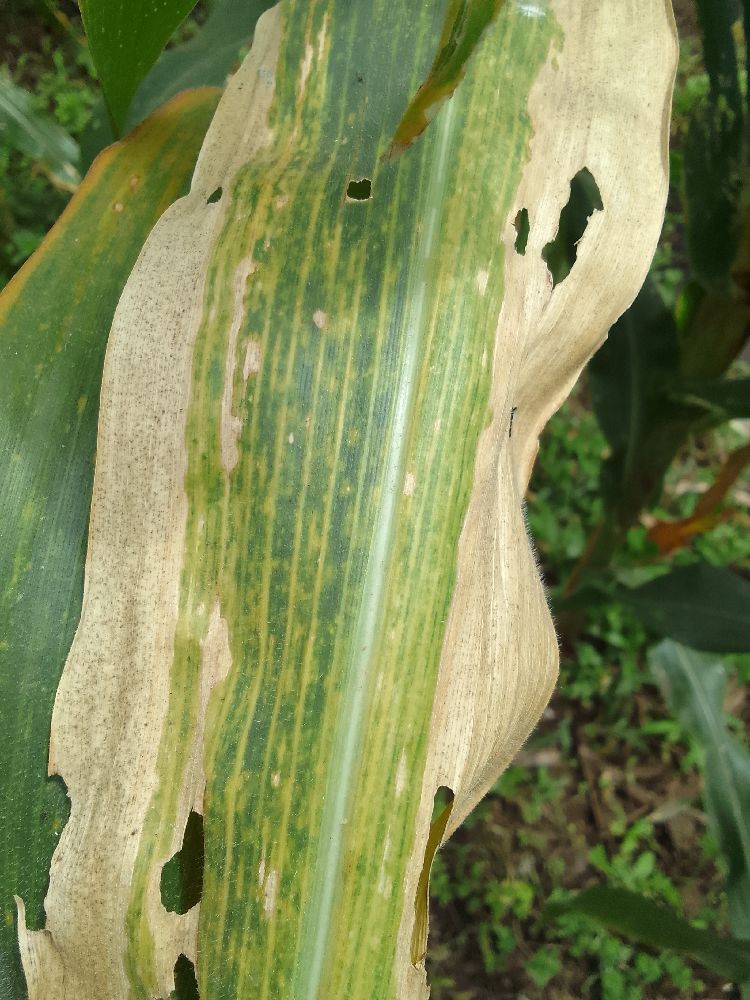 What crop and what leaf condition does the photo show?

maize, maize lethal necrosis
